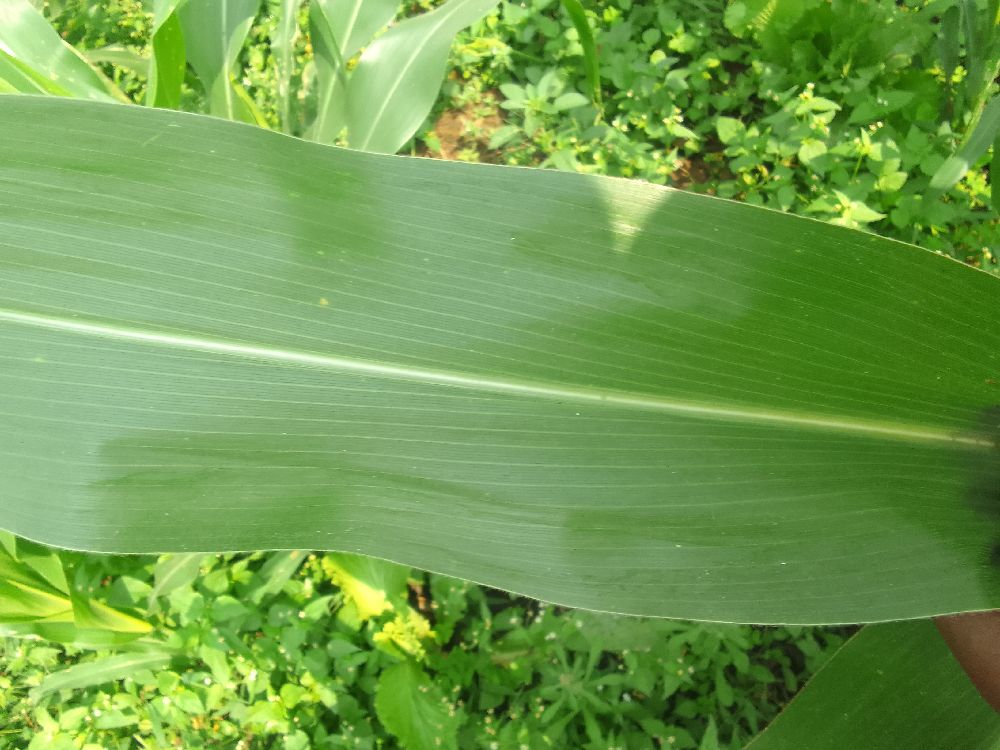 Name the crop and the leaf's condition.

maize, healthy
